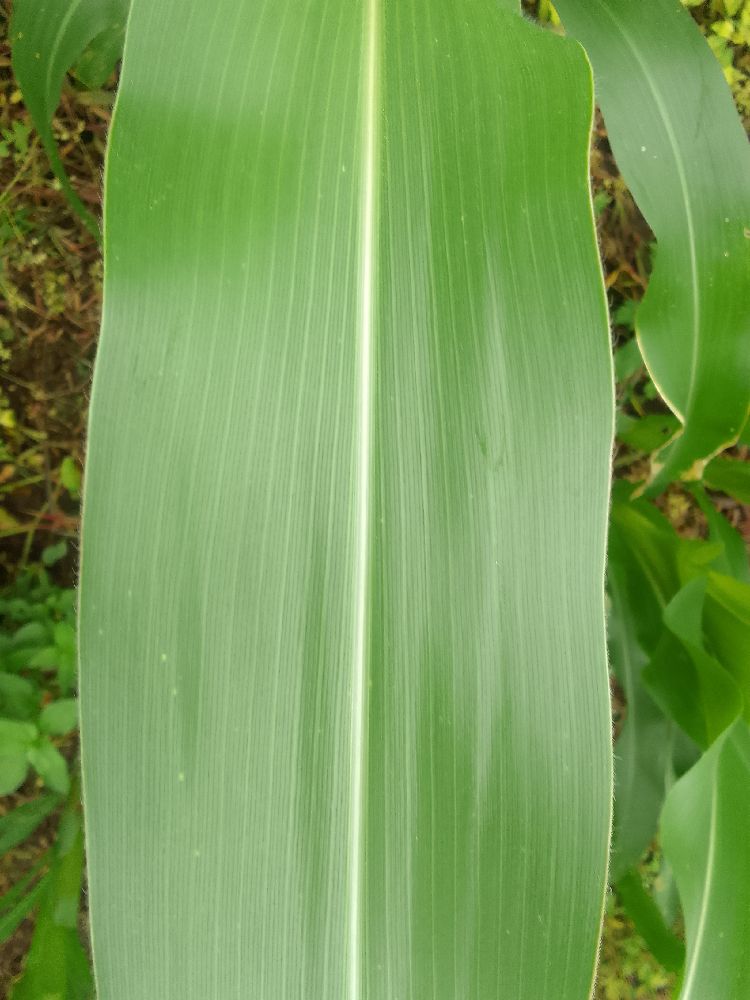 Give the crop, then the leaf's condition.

maize, healthy
